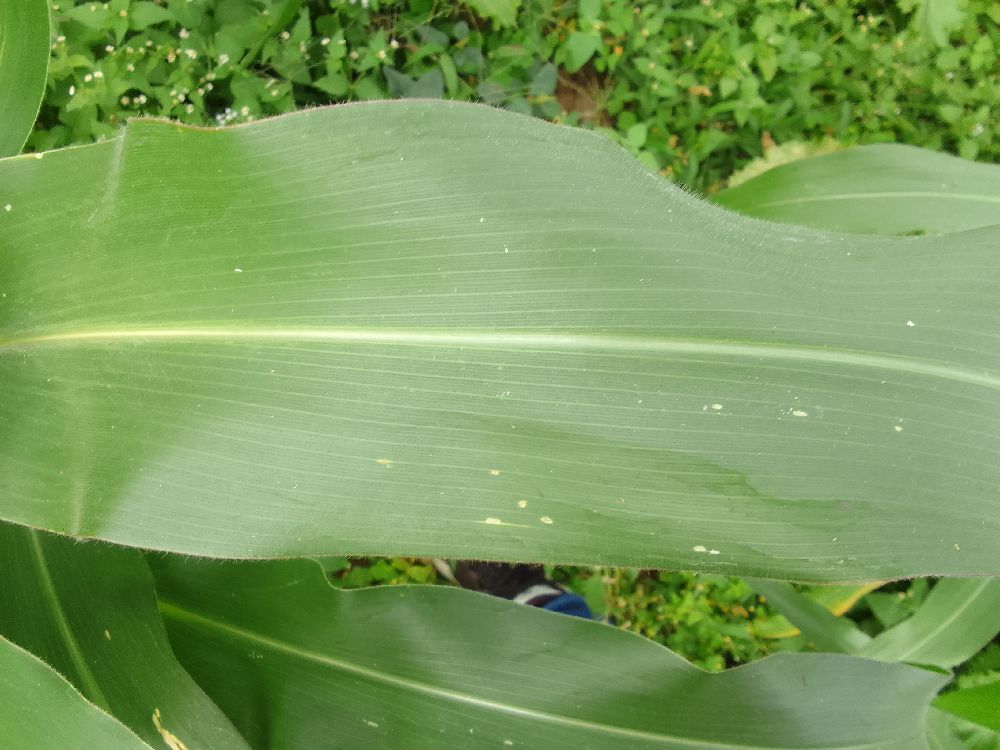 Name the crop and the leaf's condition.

maize, healthy
